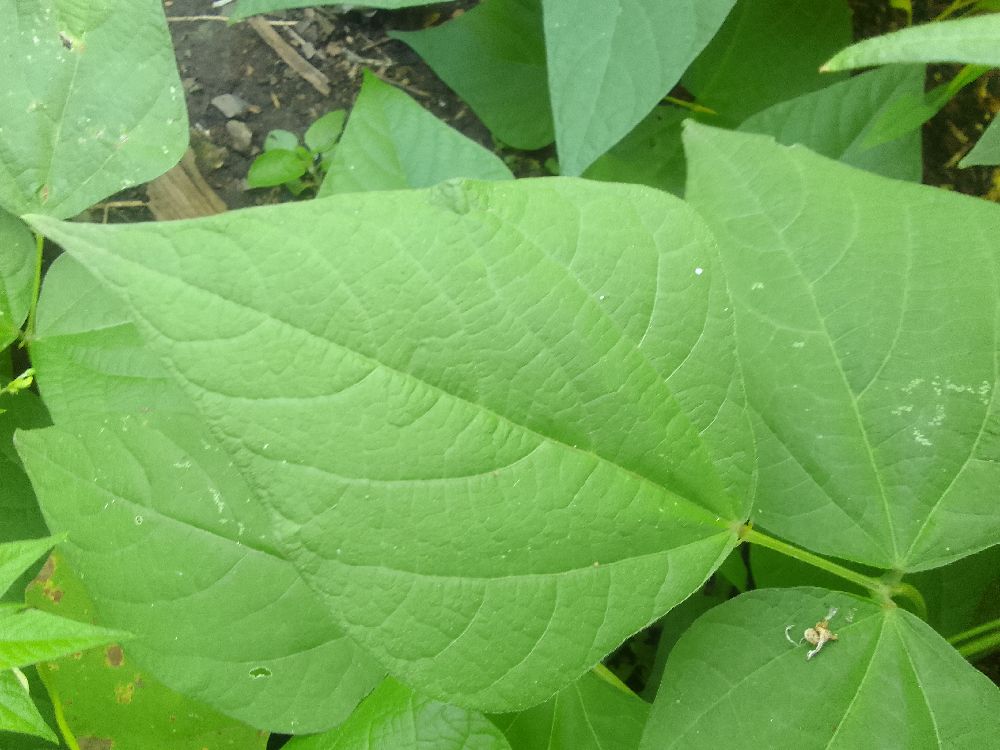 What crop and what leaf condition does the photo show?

common bean, healthy
